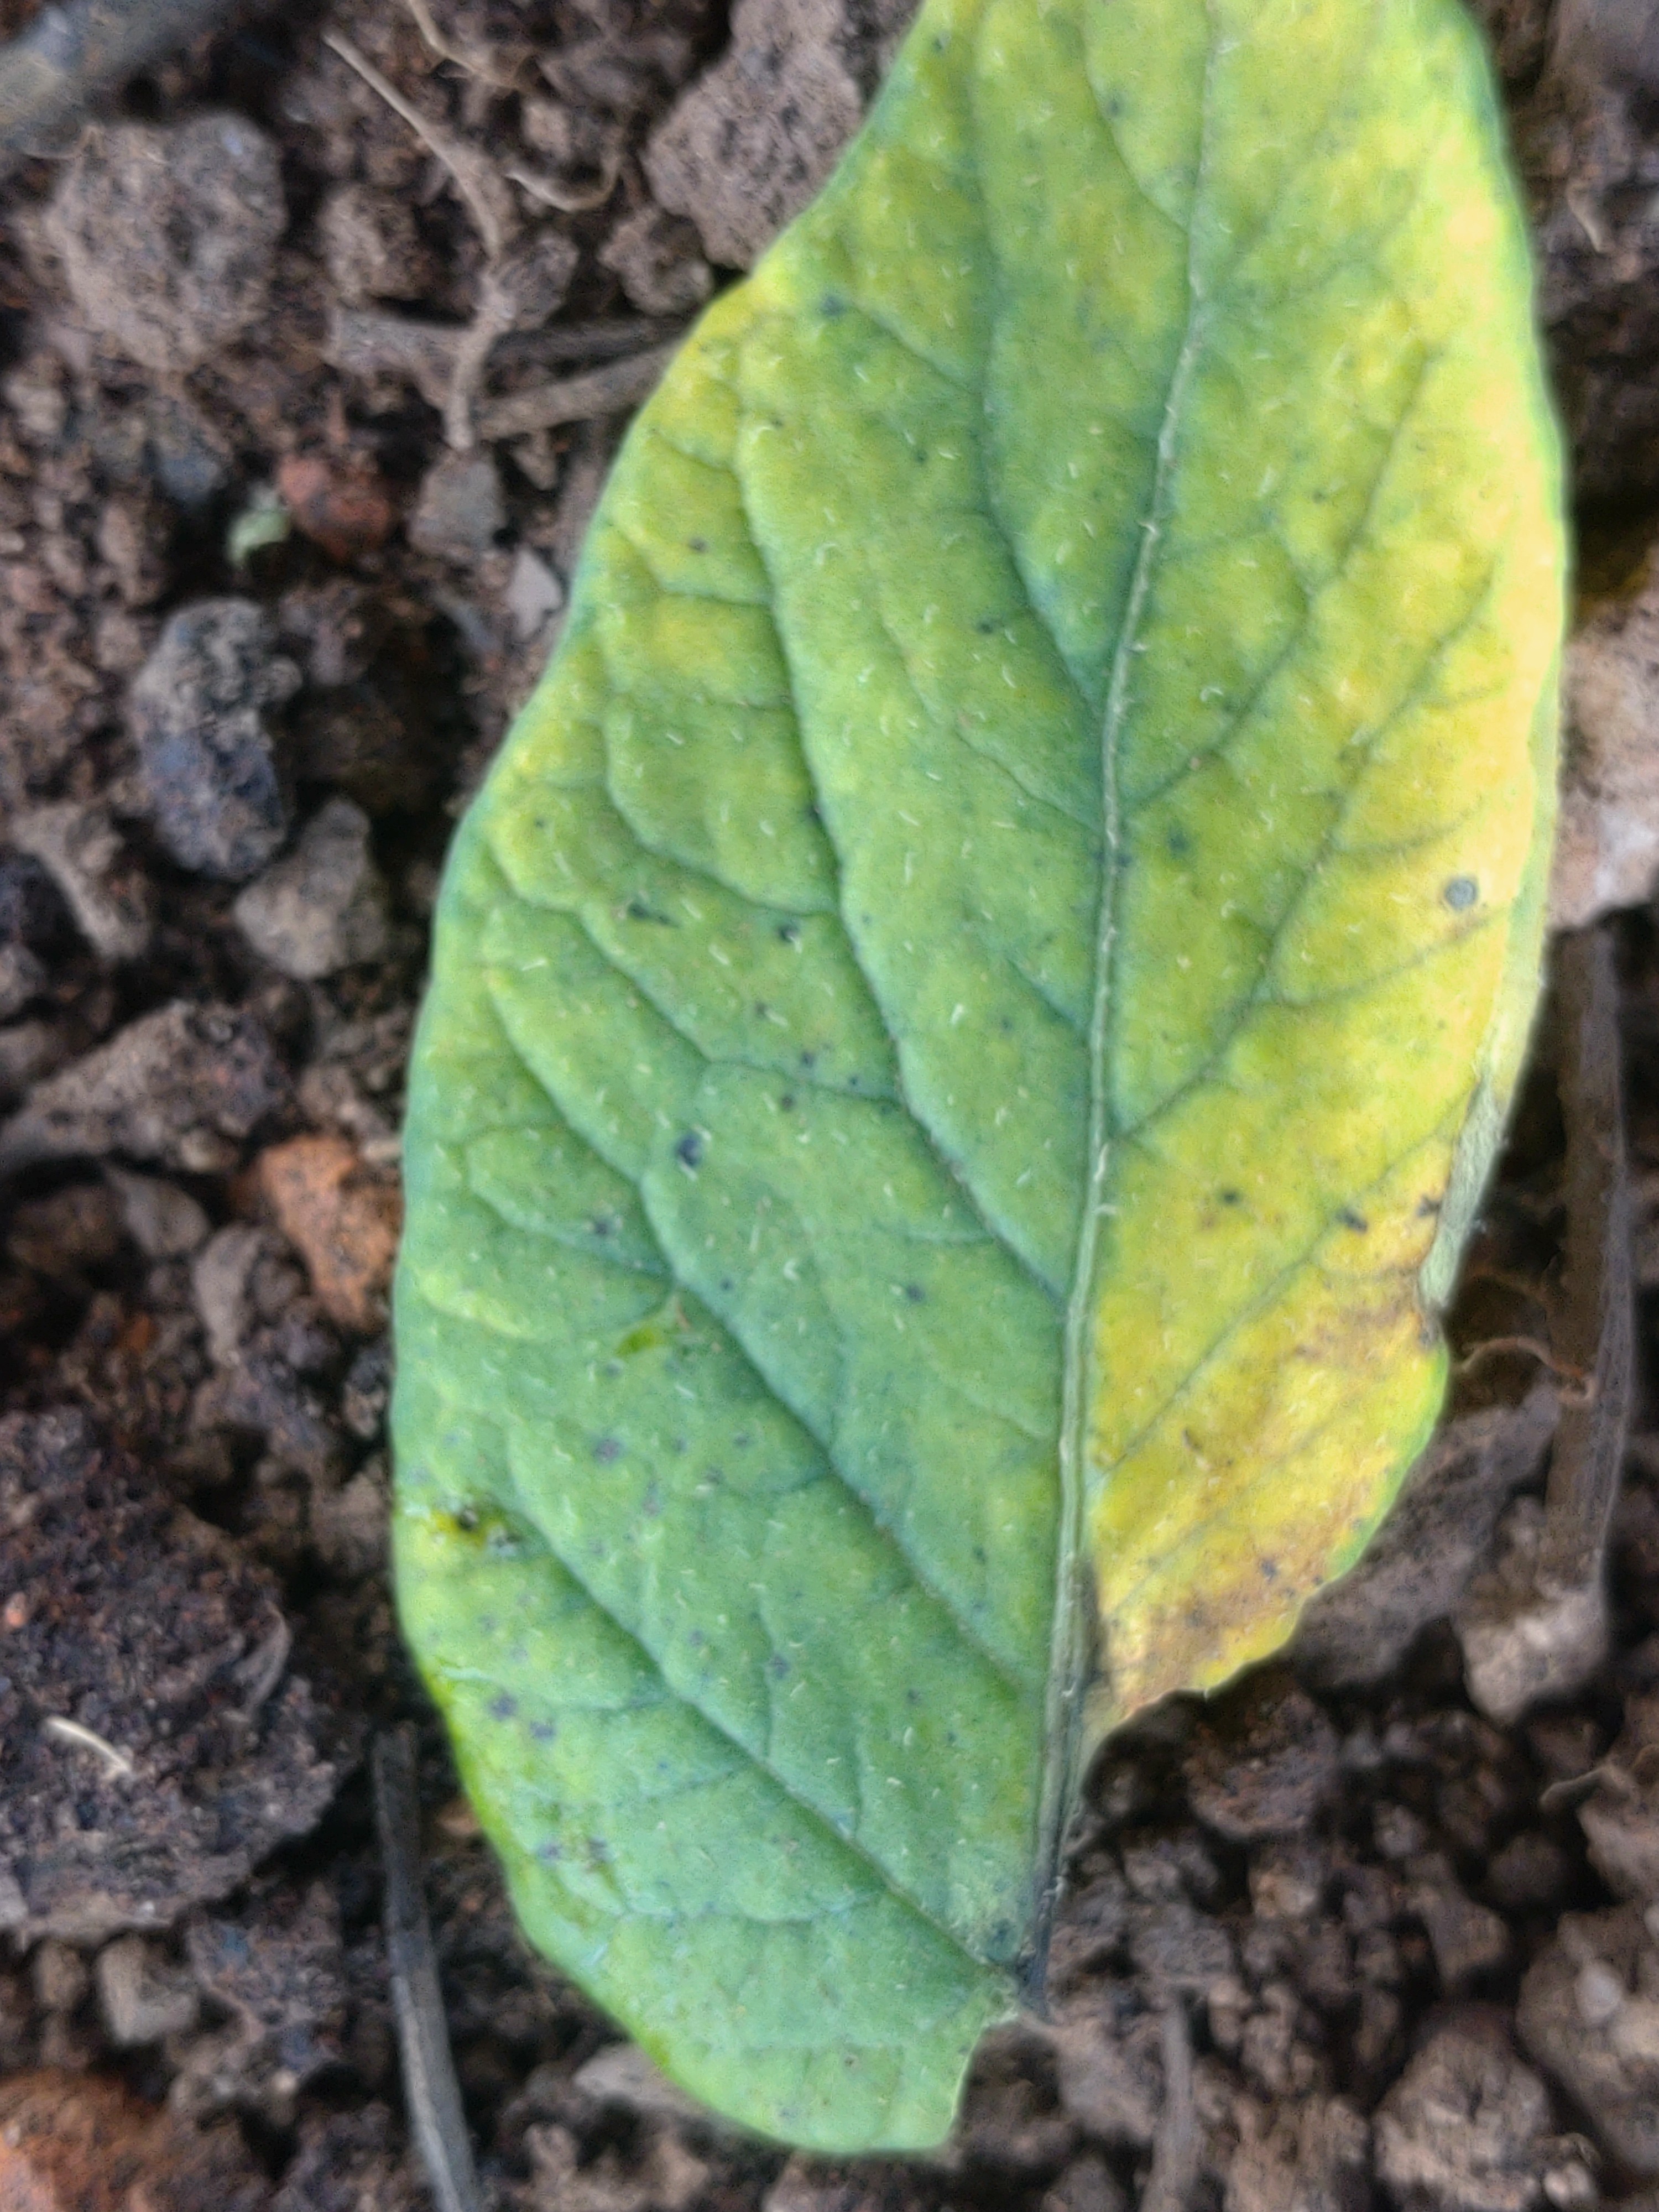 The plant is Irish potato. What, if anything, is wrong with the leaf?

late blight
